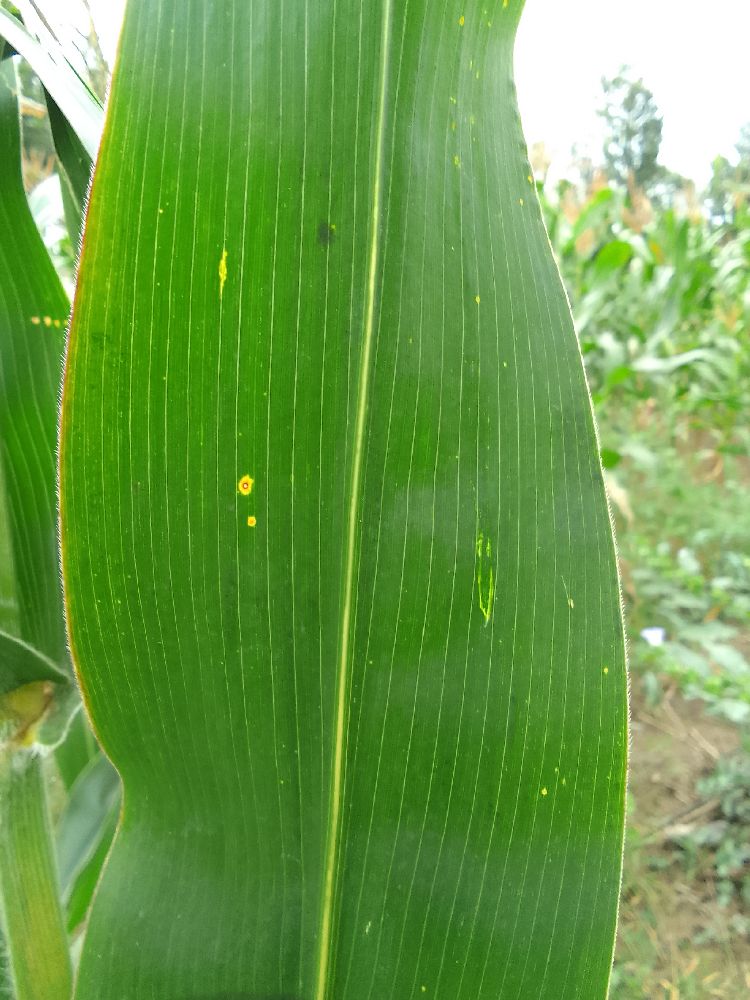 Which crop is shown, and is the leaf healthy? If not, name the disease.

maize, healthy
